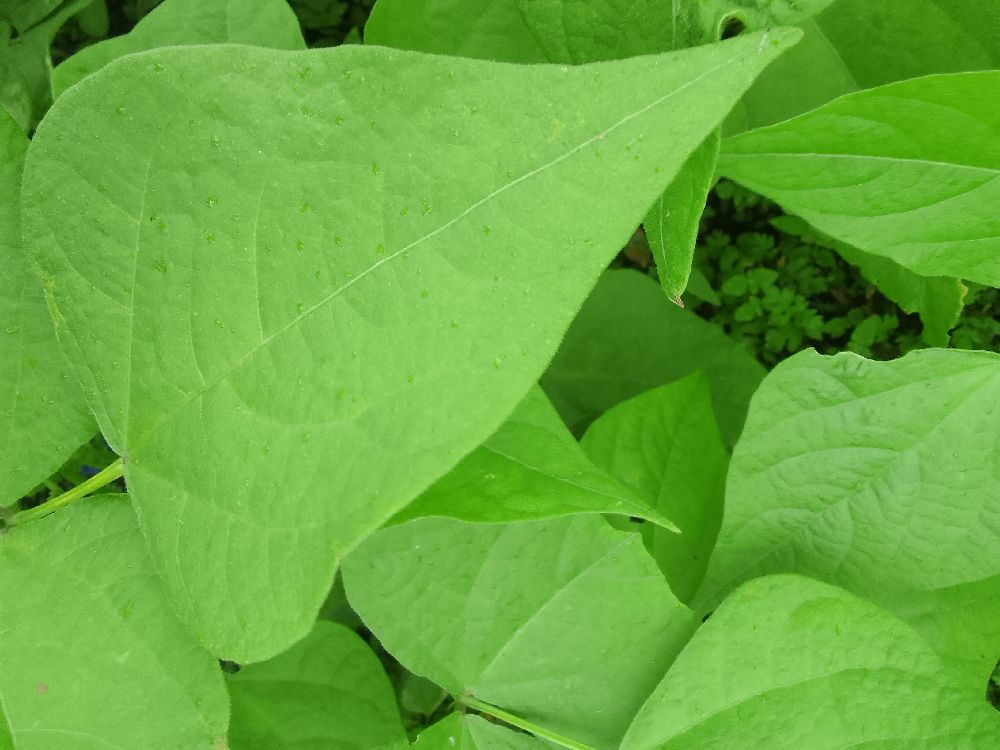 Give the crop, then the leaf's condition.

common bean, healthy
